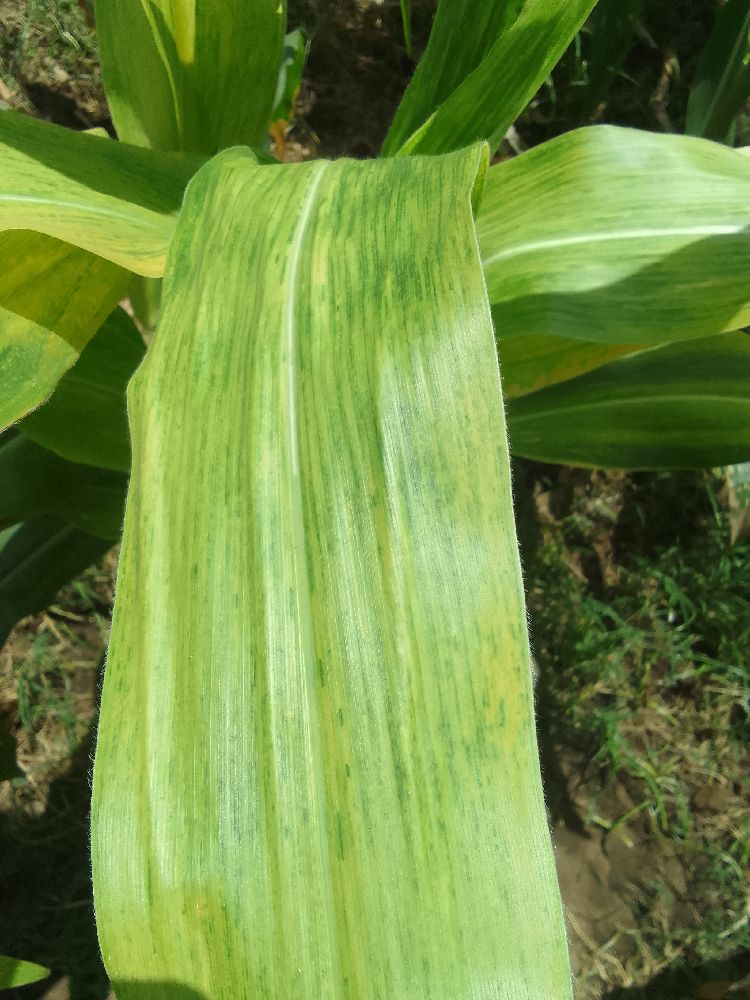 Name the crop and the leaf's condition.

maize, maize lethal necrosis
